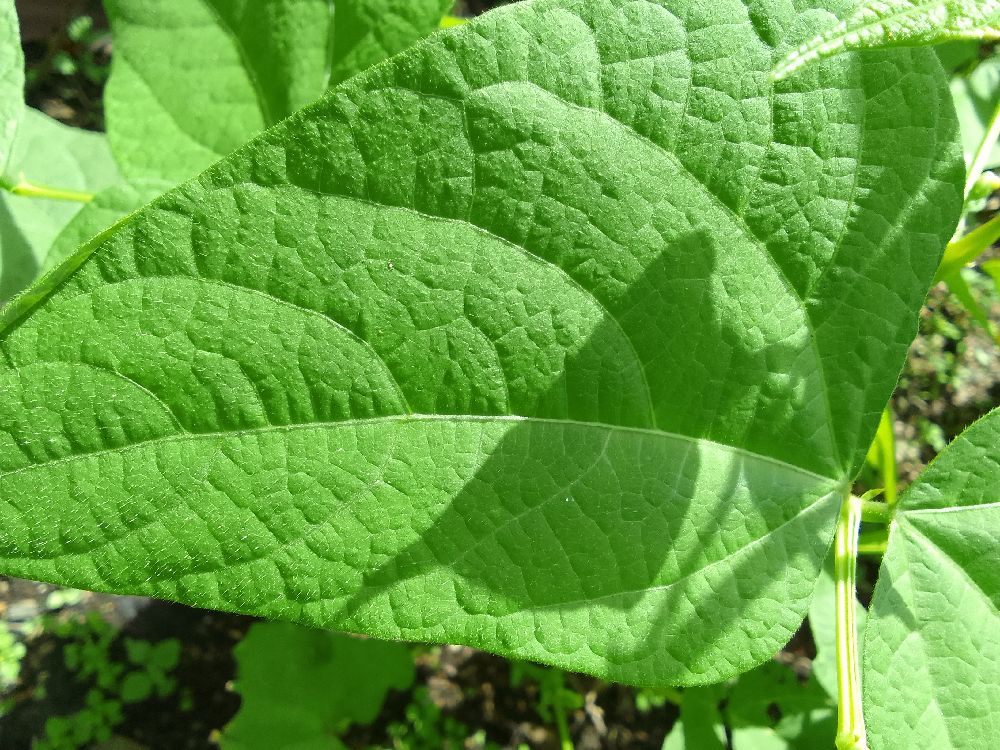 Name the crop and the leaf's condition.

common bean, healthy
